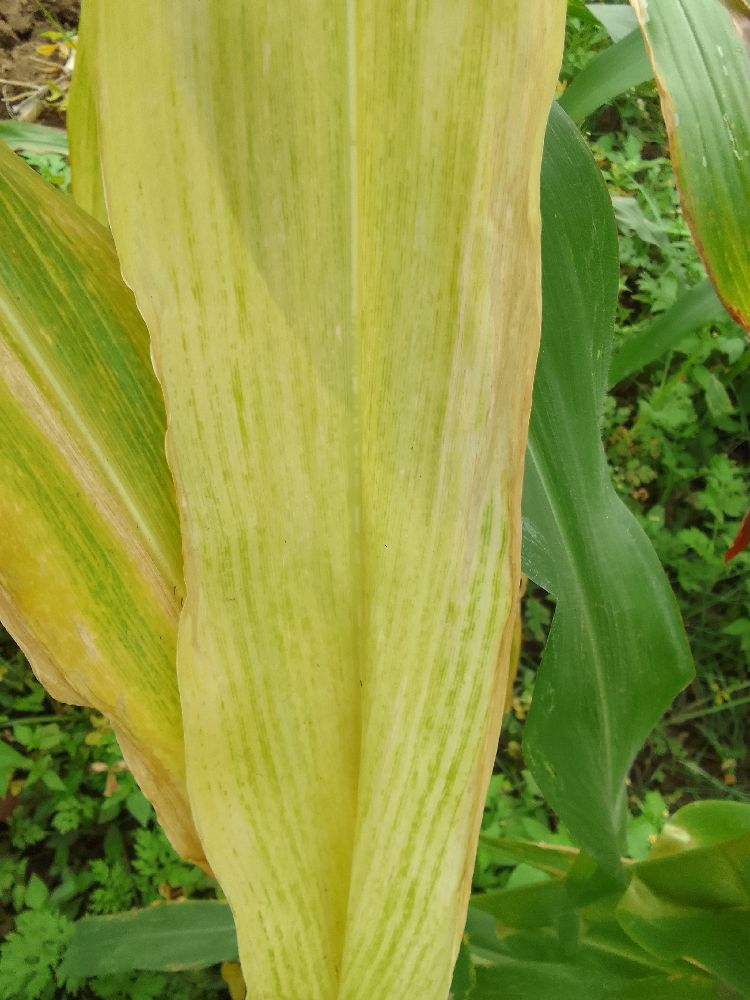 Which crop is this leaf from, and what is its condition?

maize, maize lethal necrosis
